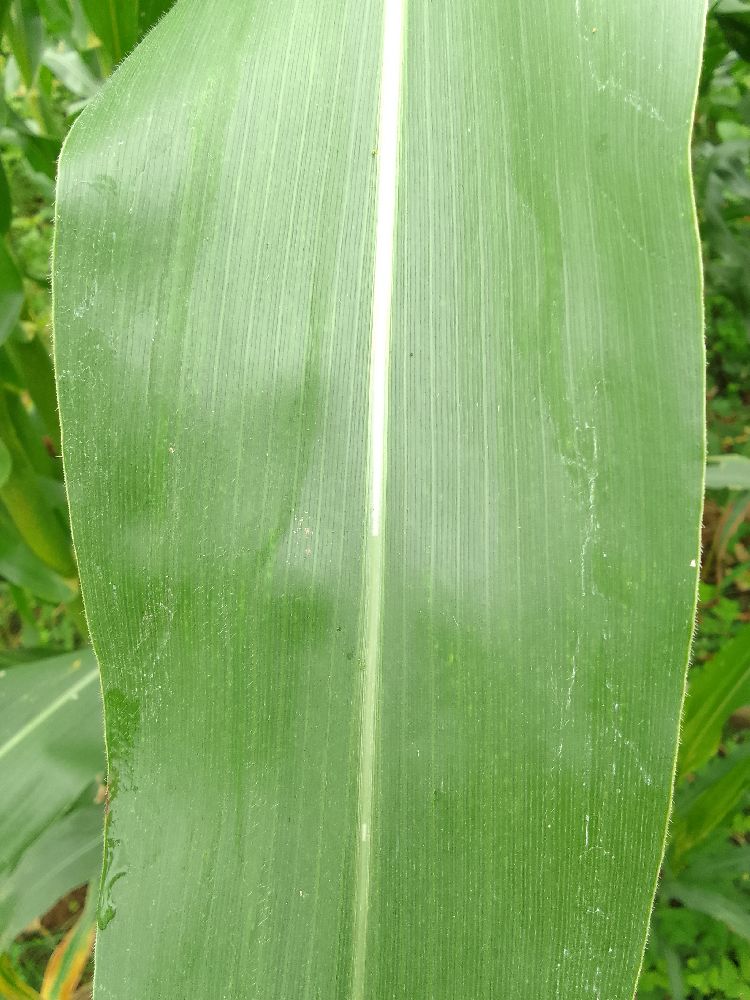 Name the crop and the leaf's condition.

maize, healthy
